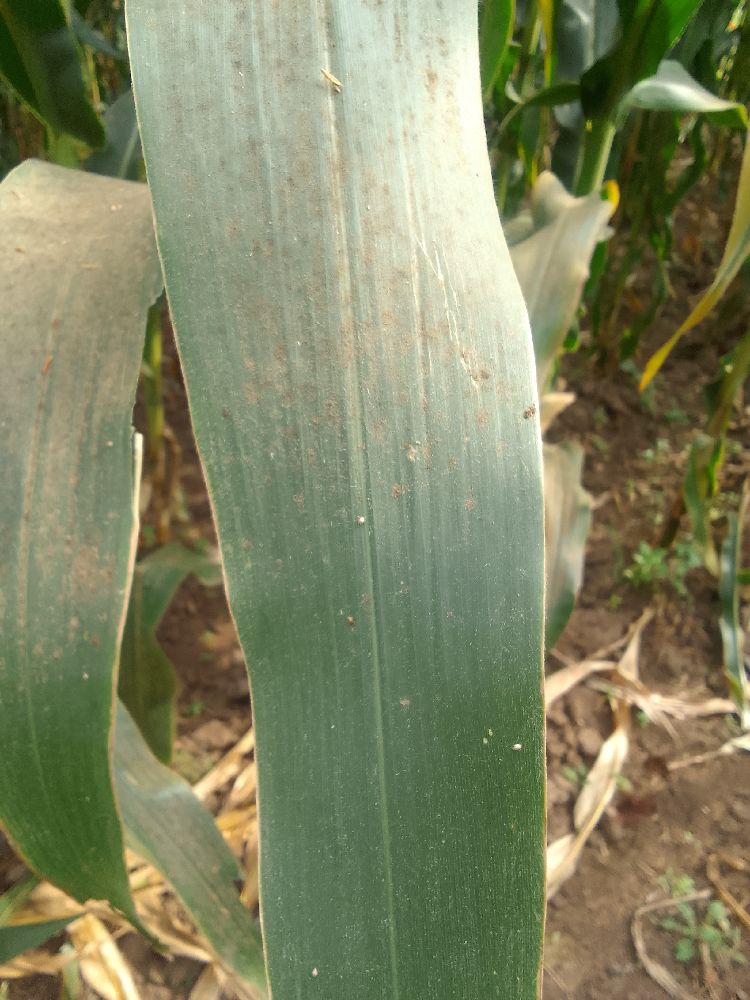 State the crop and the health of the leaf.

maize, healthy
